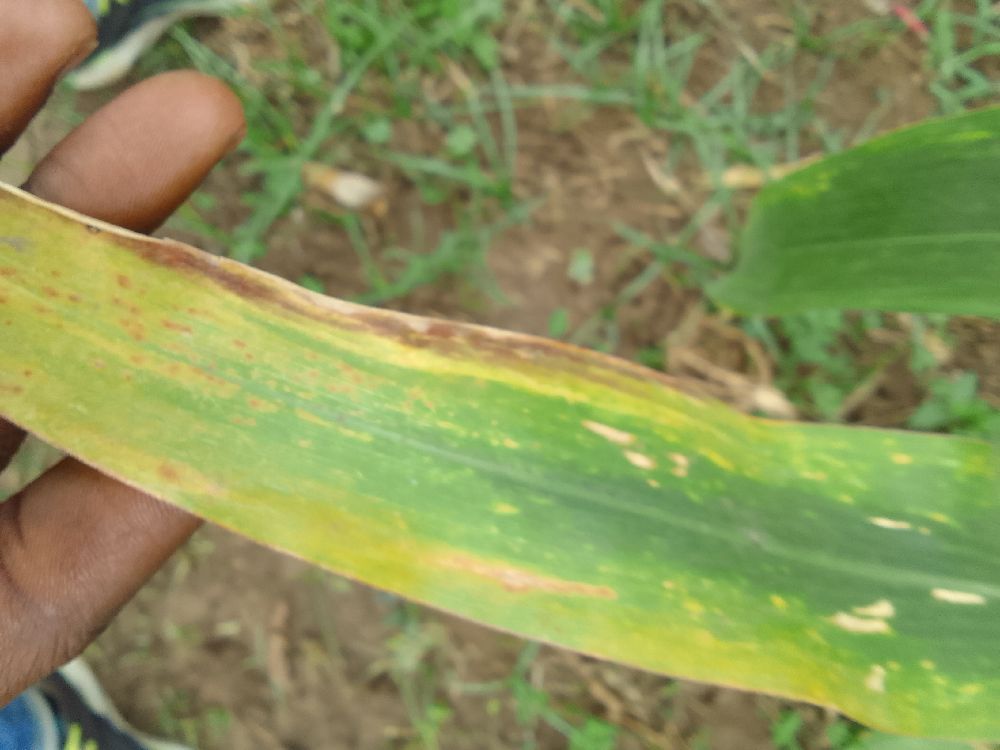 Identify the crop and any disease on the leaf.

maize, maize lethal necrosis
